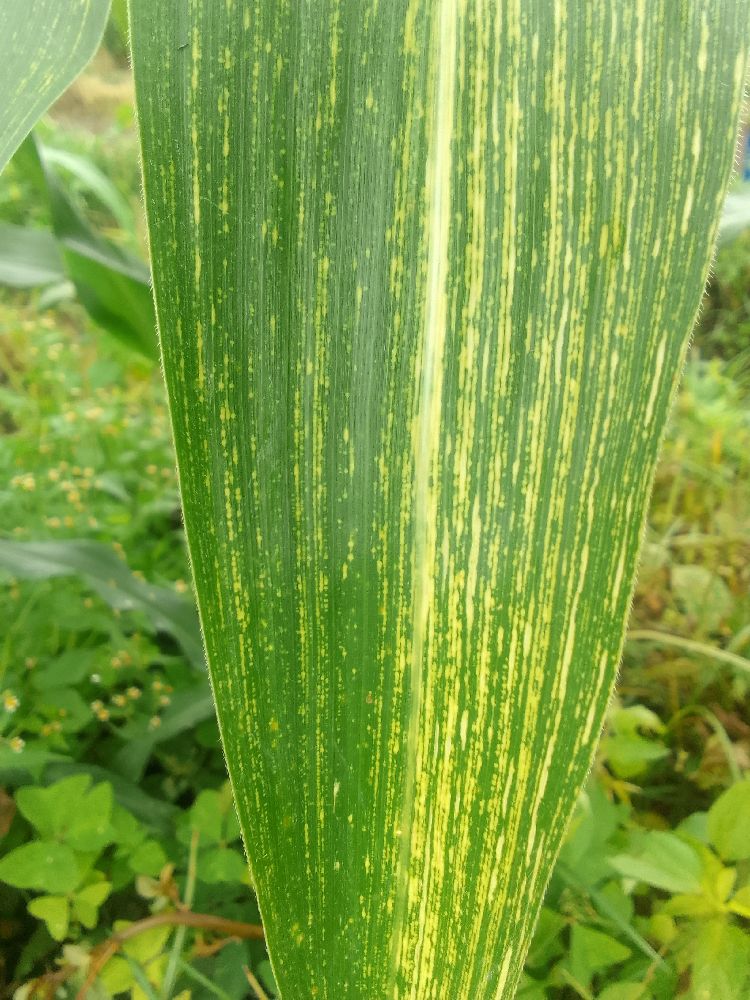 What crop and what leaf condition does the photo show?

maize, maize streak virus
